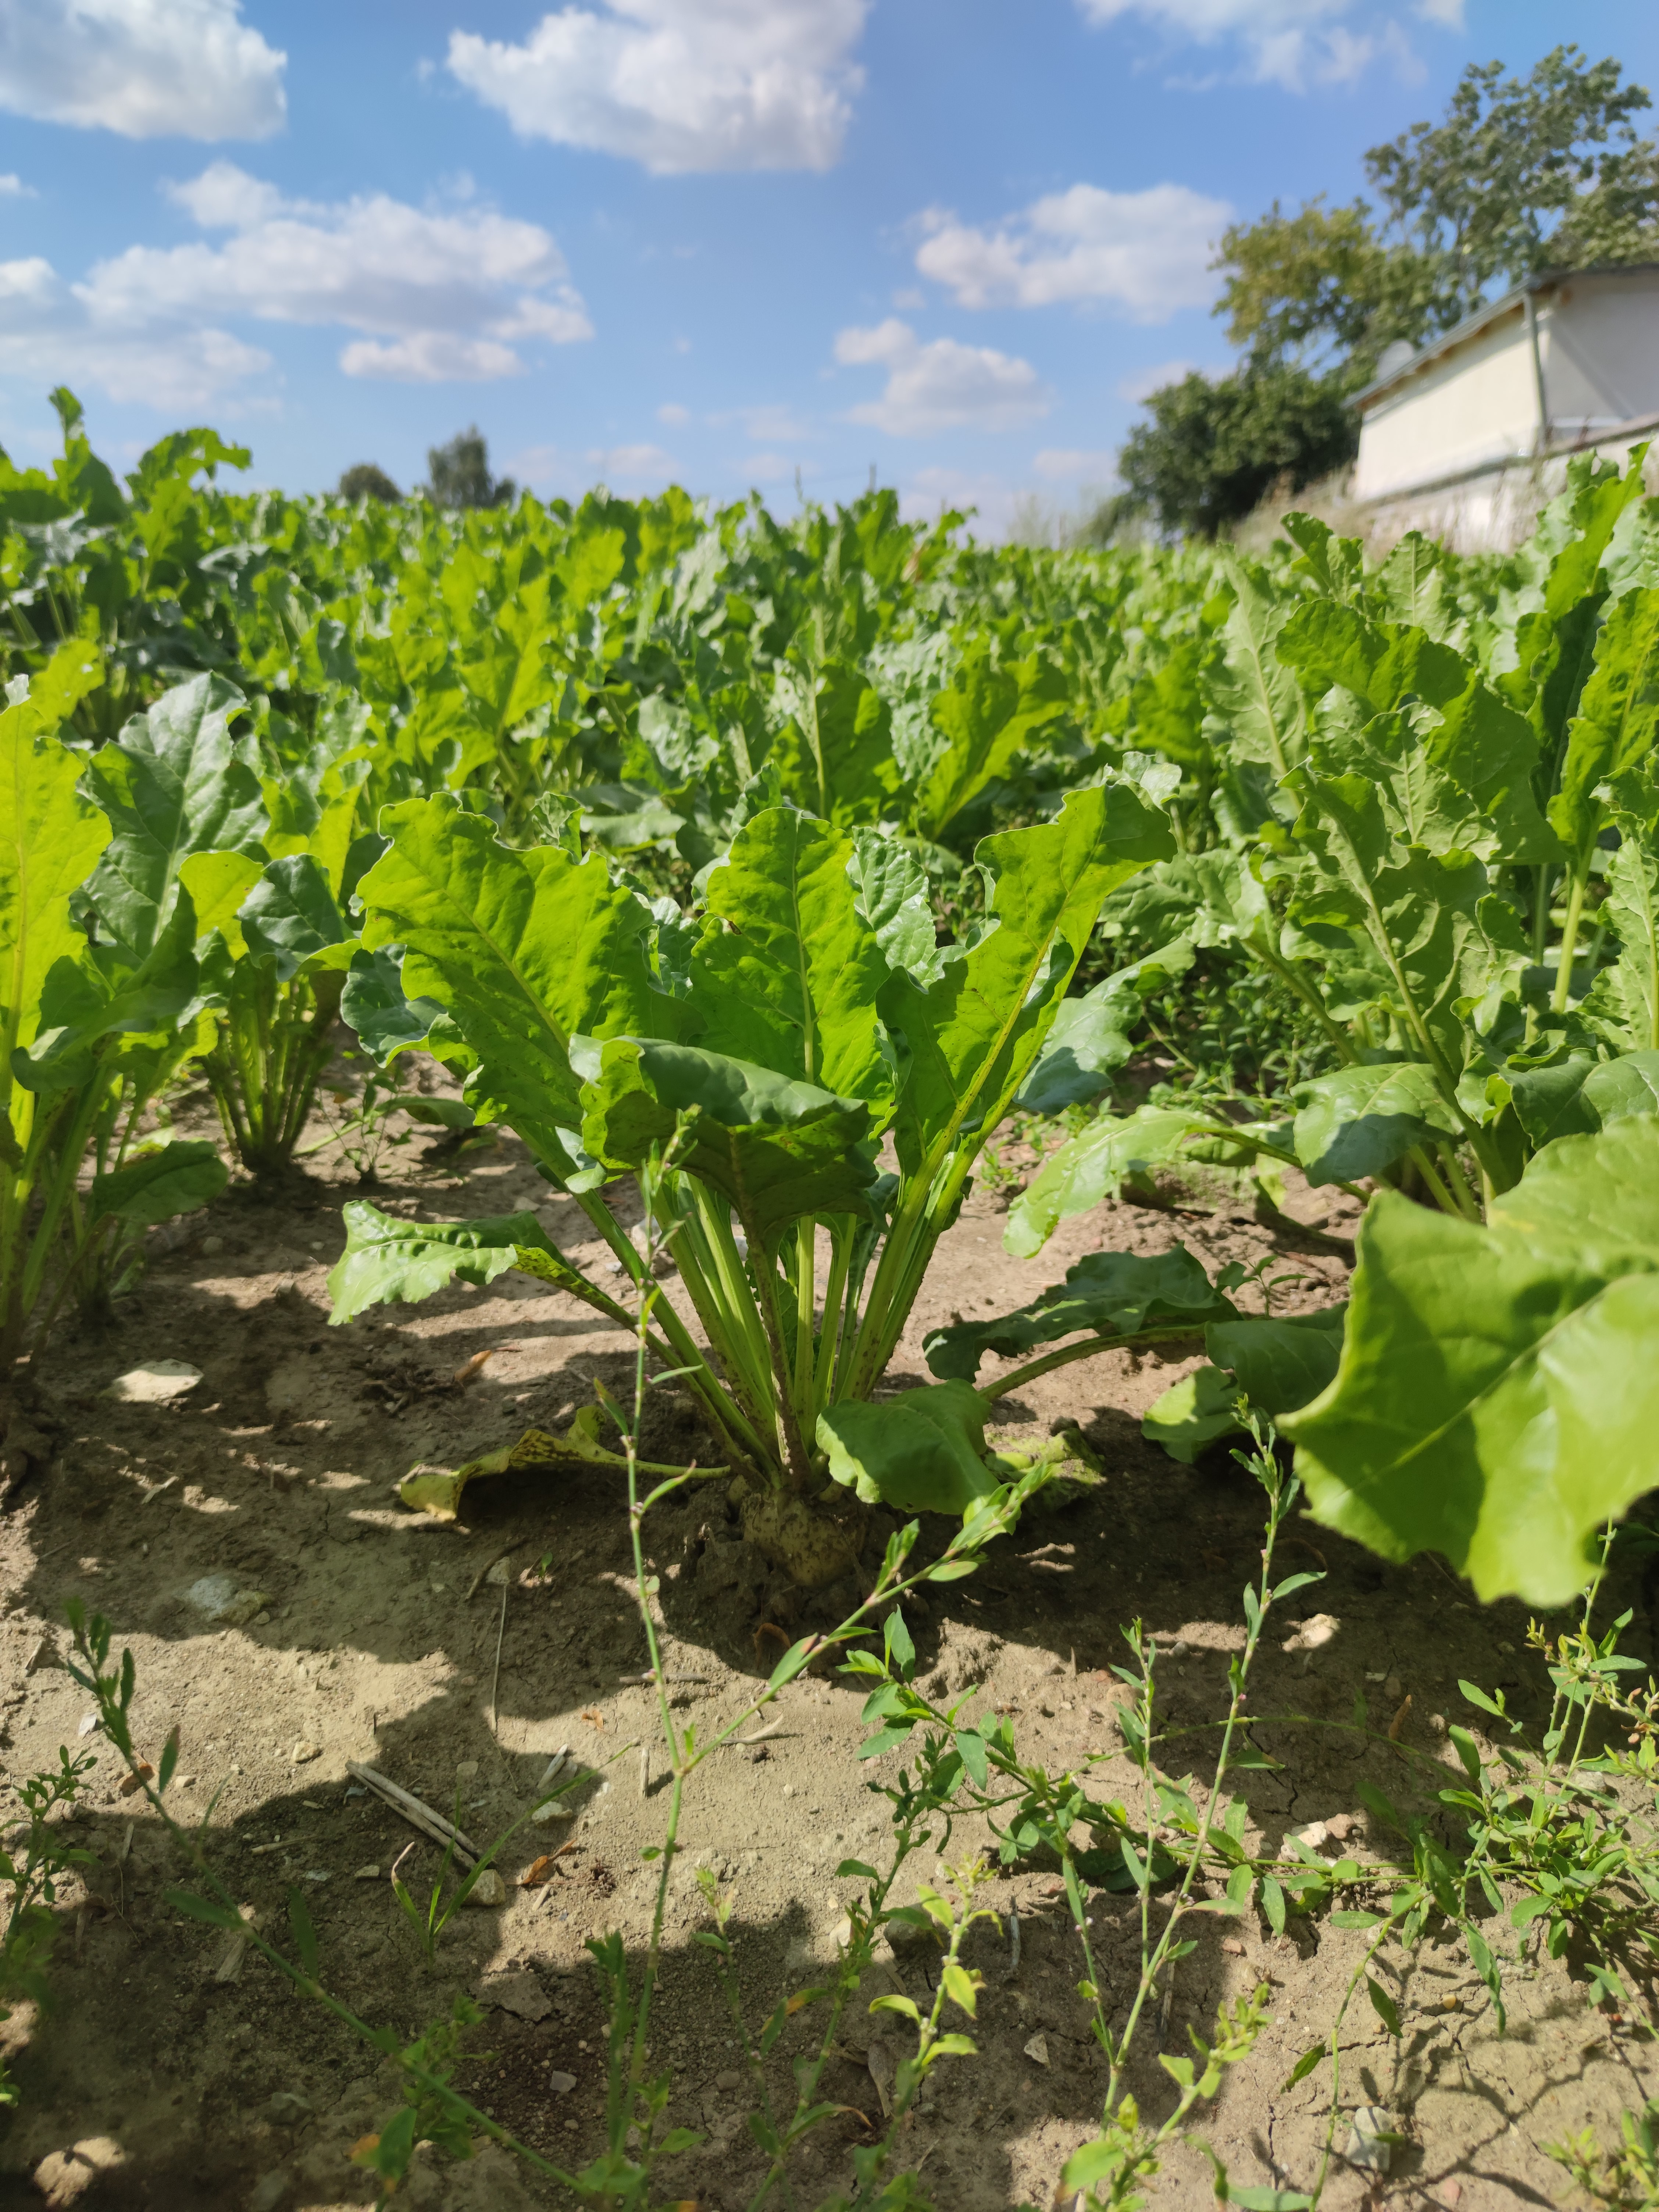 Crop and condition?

beet, unaffected
